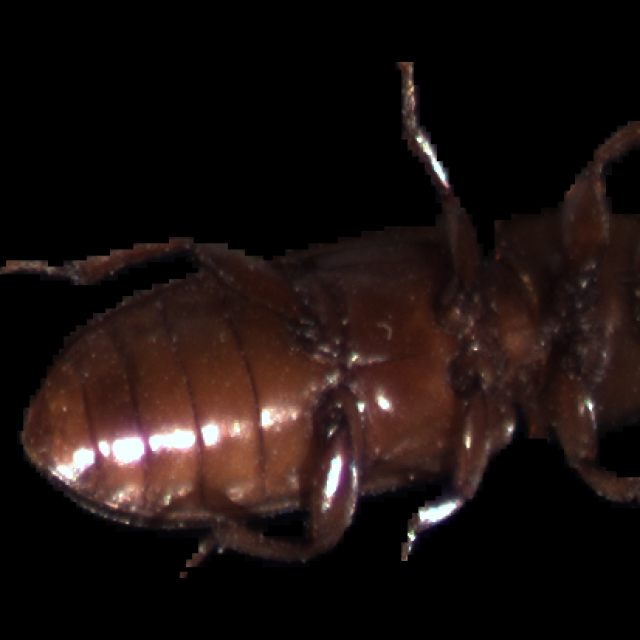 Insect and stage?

mealworm beetle
